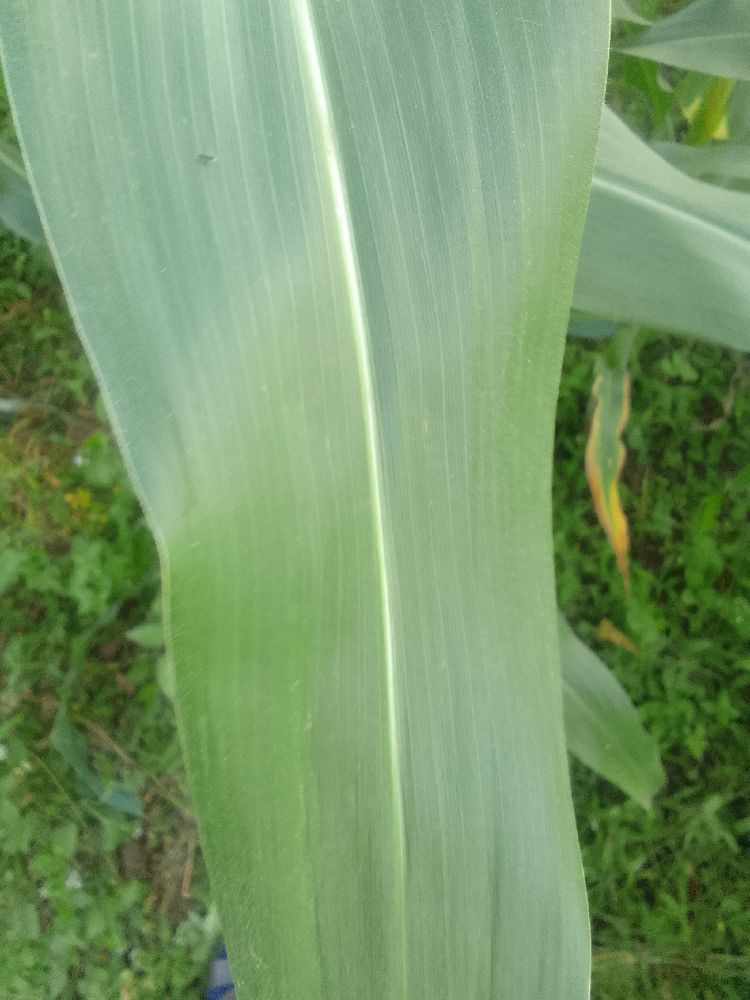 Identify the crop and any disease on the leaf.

maize, healthy
